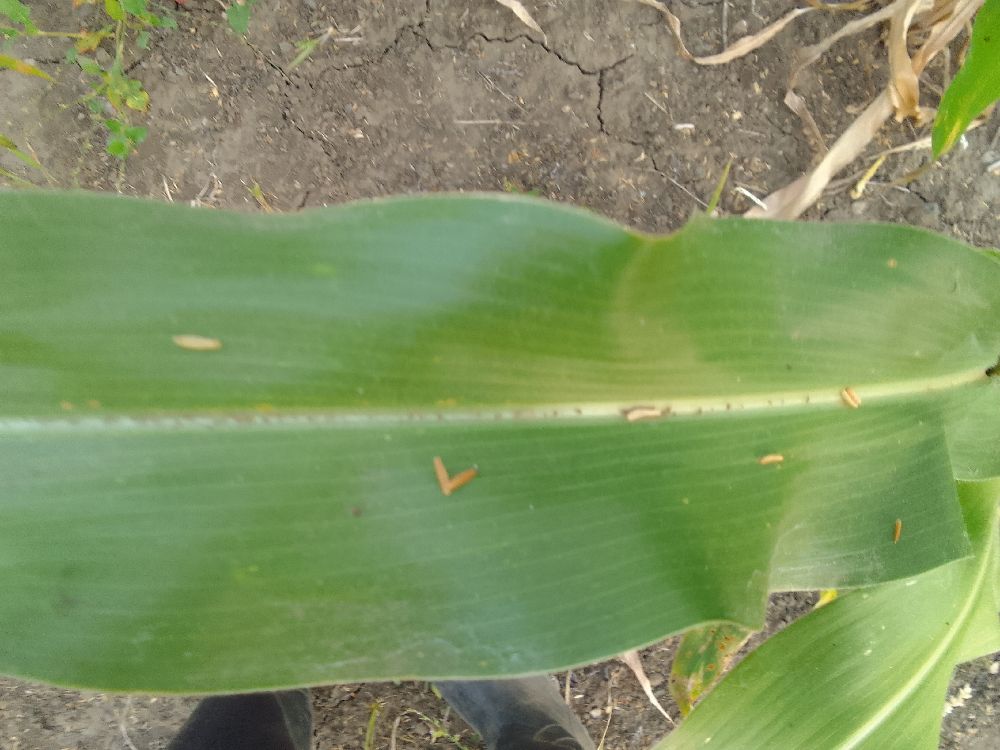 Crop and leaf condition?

maize, healthy
